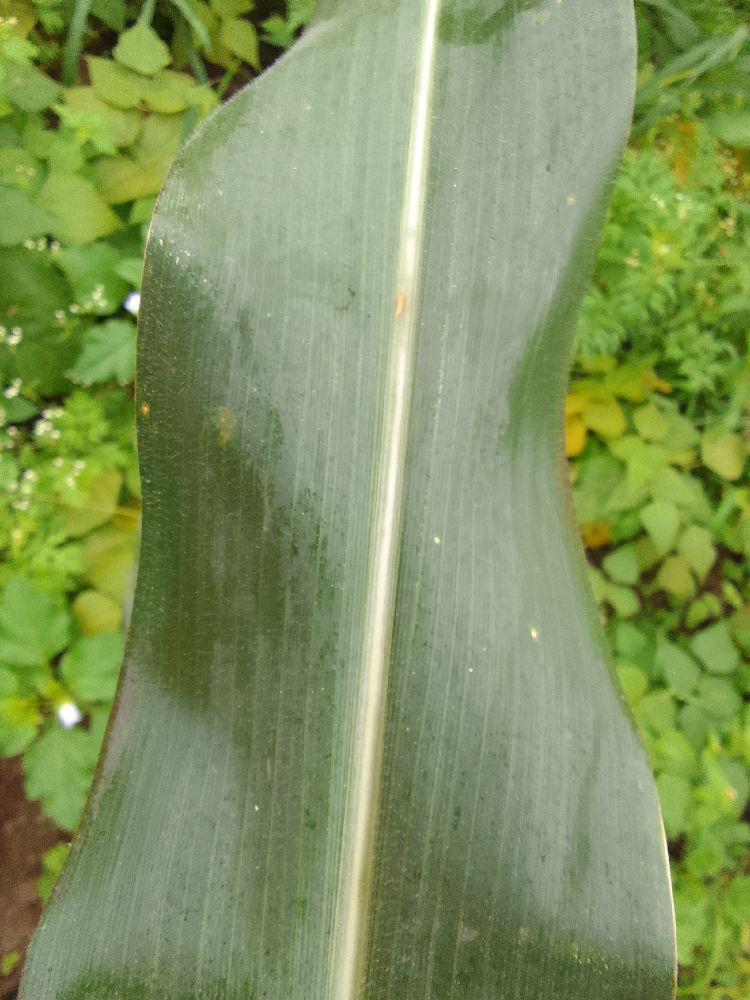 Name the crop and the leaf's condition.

maize, healthy
